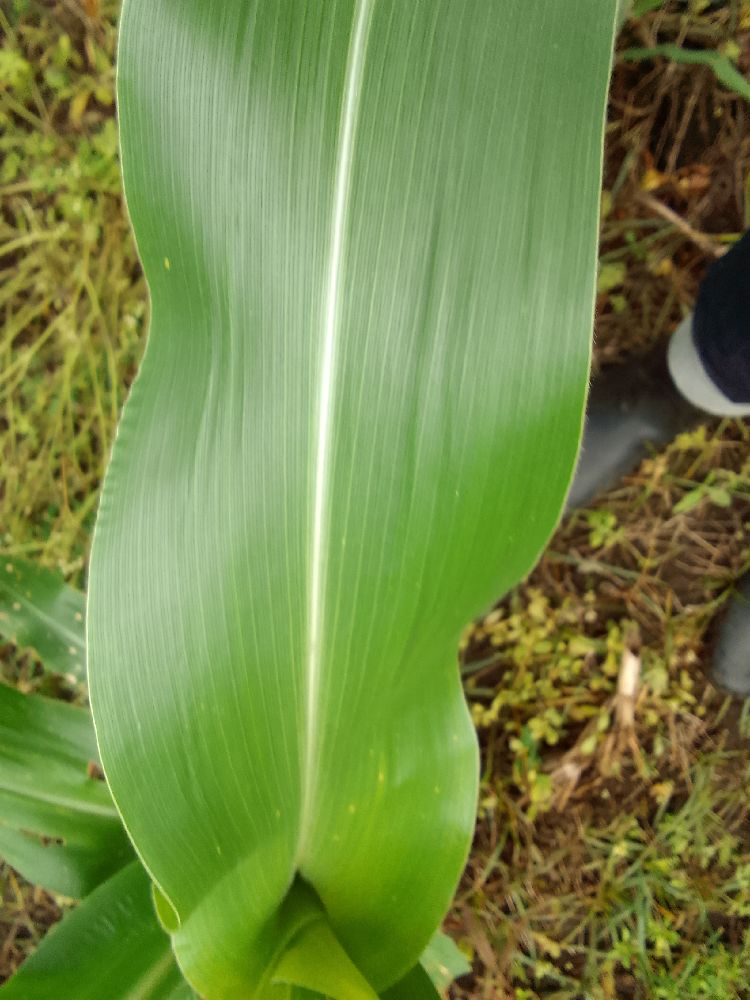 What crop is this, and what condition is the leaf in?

maize, healthy
